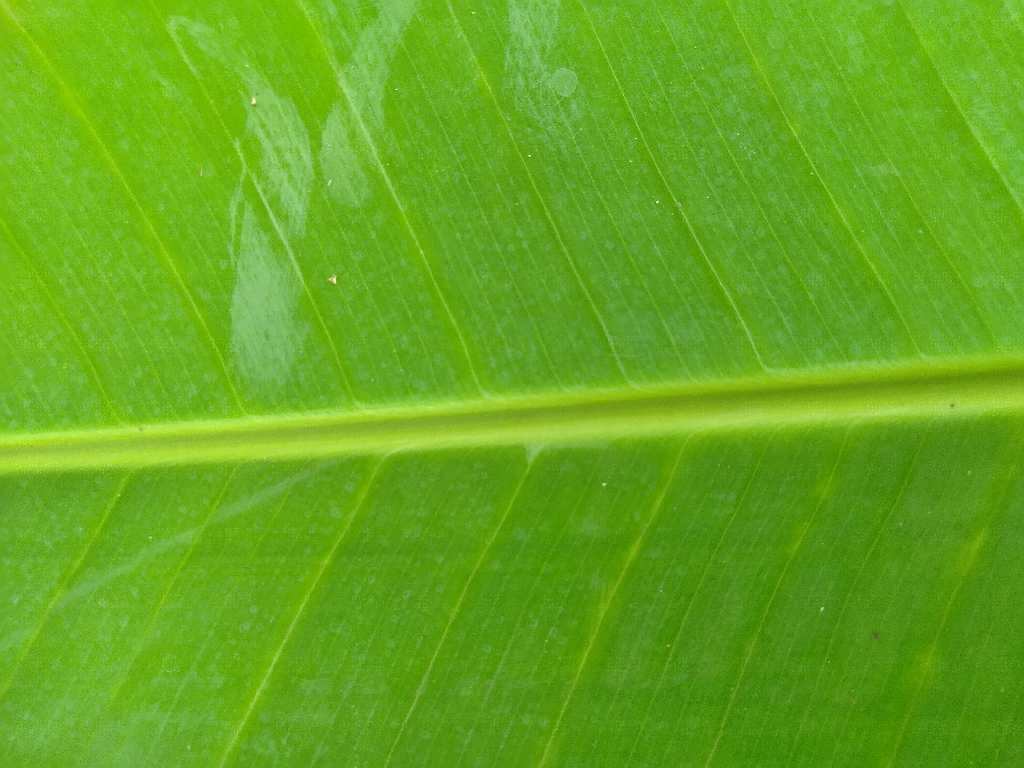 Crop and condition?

banana, healthy
